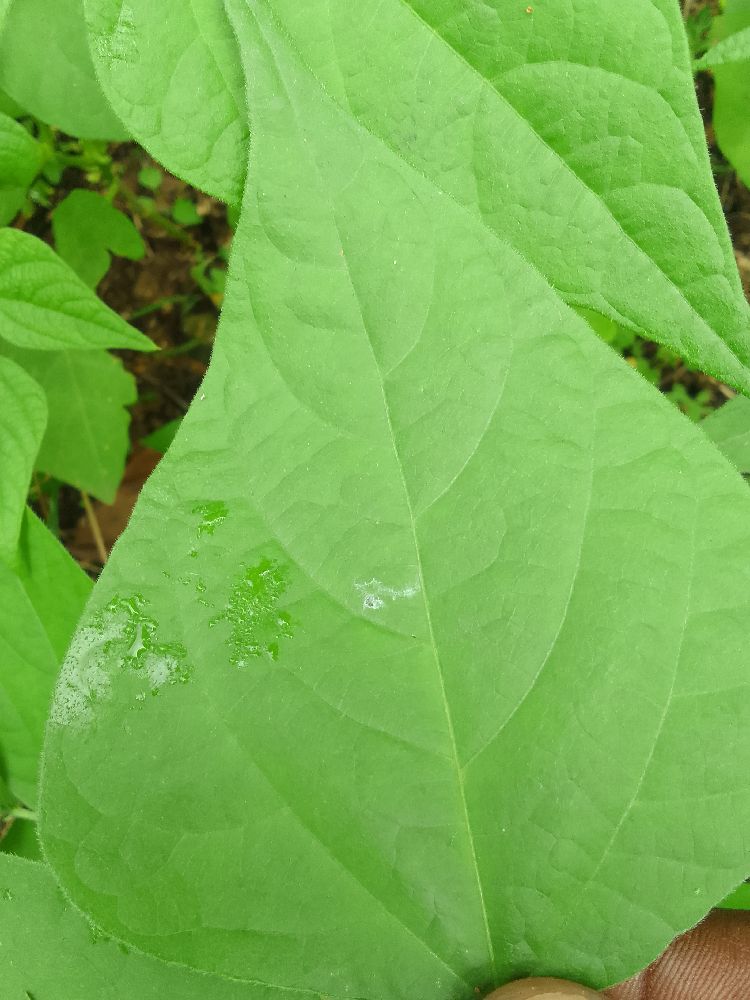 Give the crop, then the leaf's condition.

common bean, healthy
